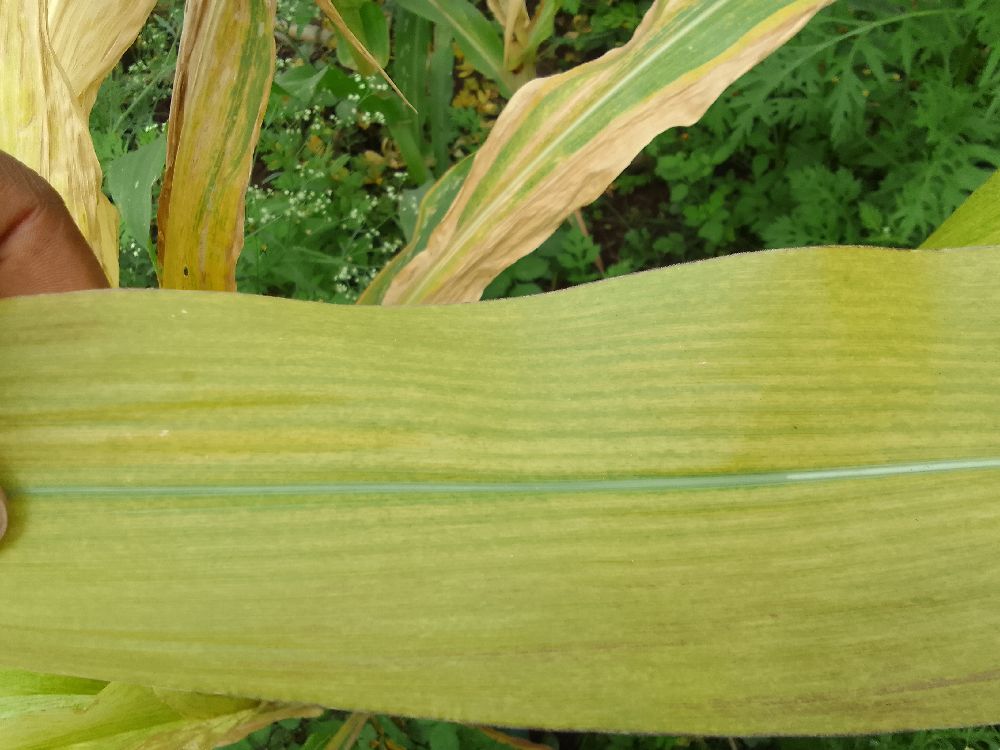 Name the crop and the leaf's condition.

maize, maize lethal necrosis
